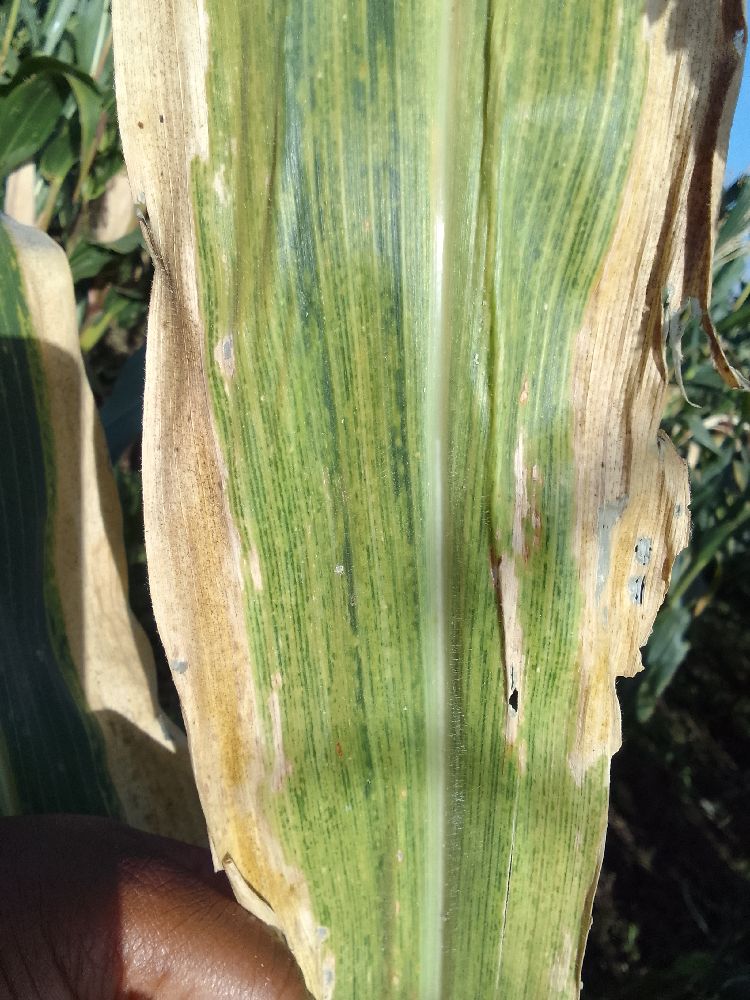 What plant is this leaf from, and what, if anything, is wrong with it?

maize, maize lethal necrosis
